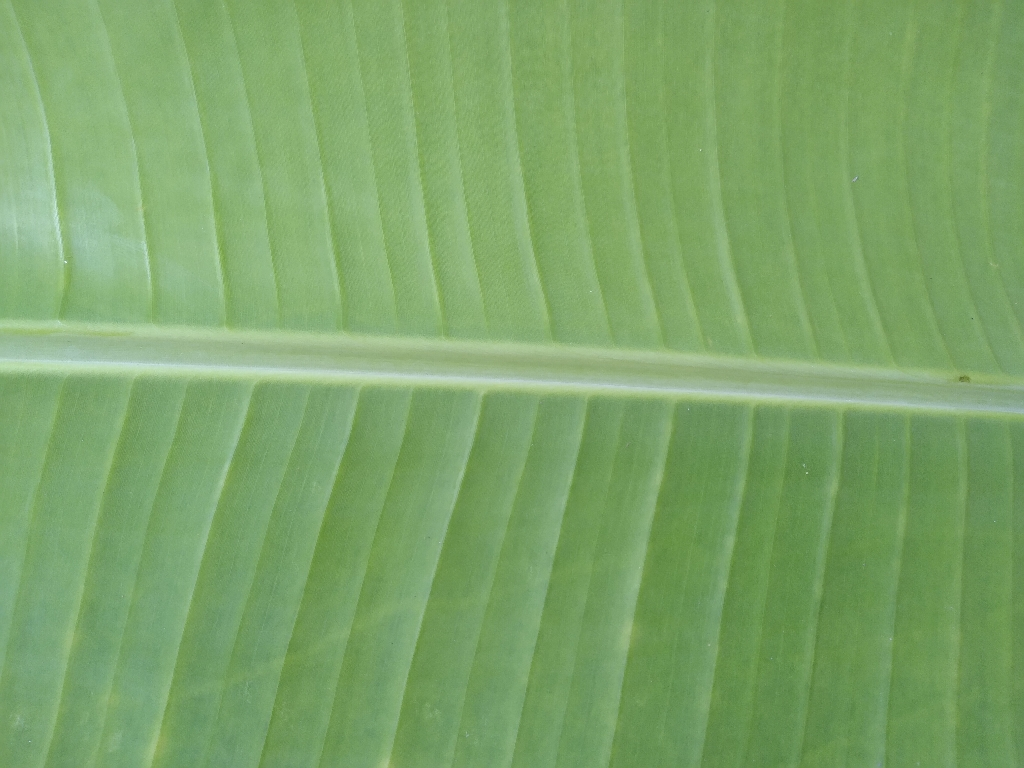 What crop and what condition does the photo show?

banana, healthy
